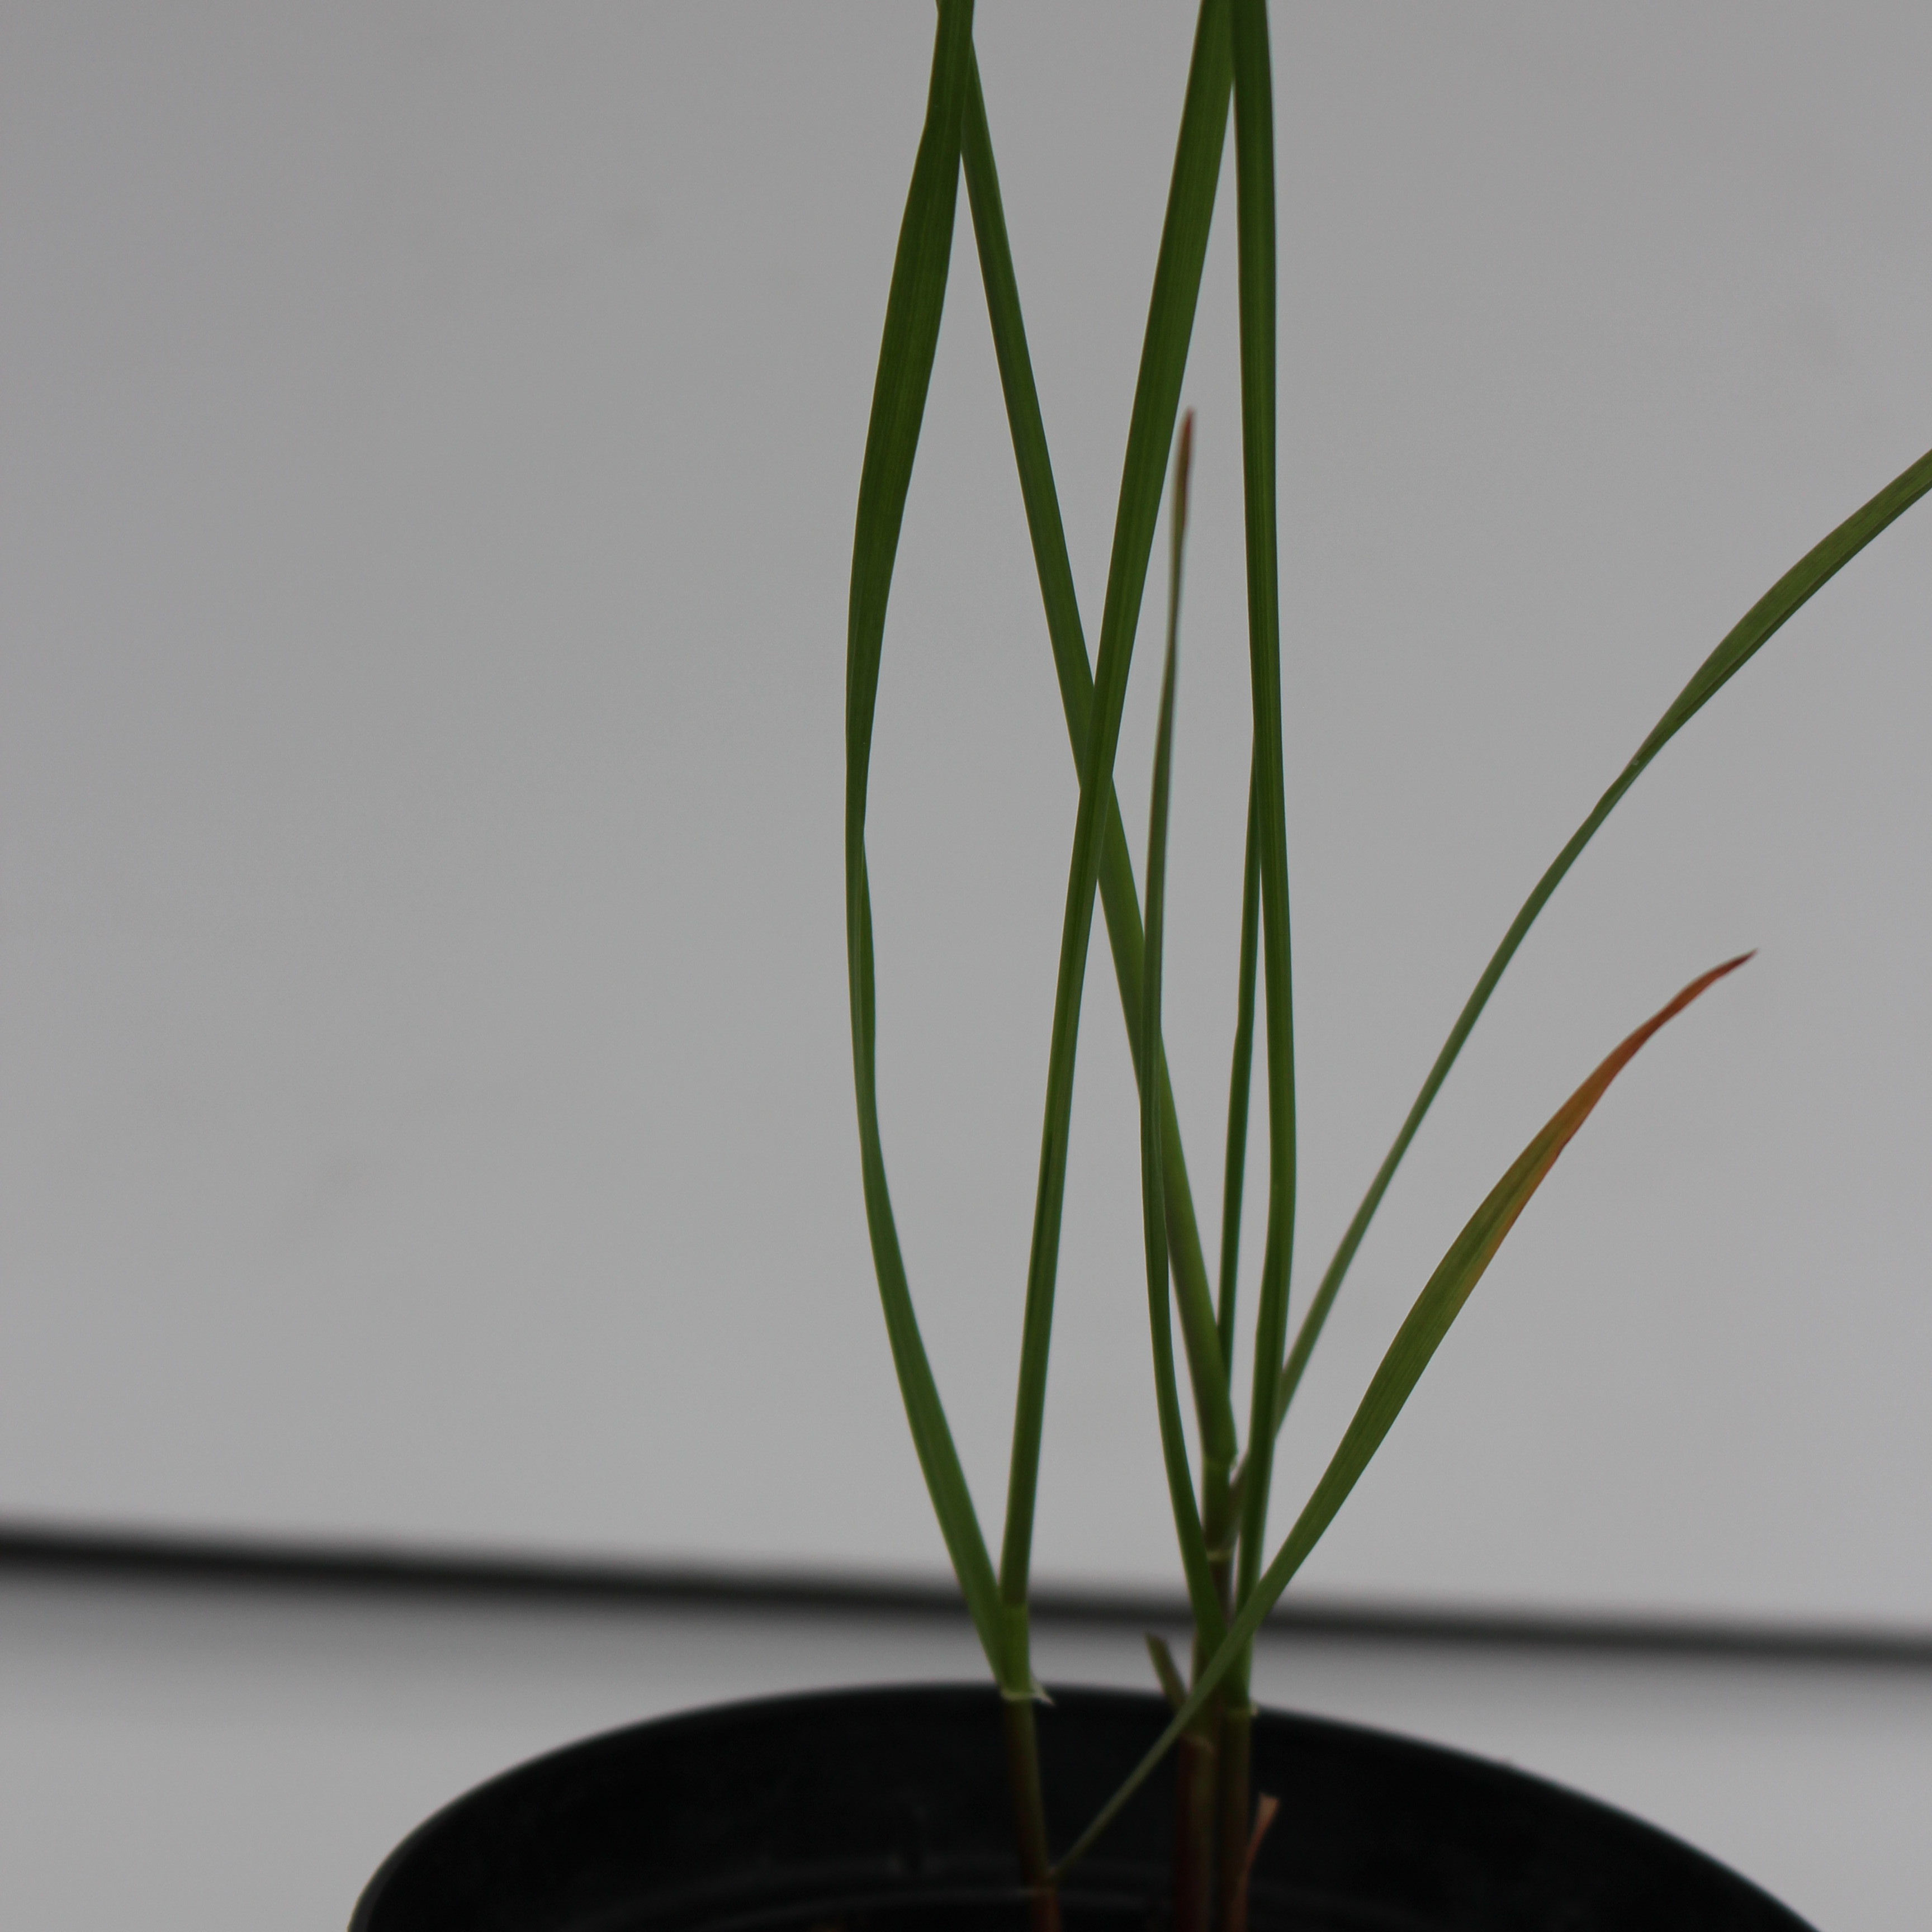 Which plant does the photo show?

Lolium multiflorum
